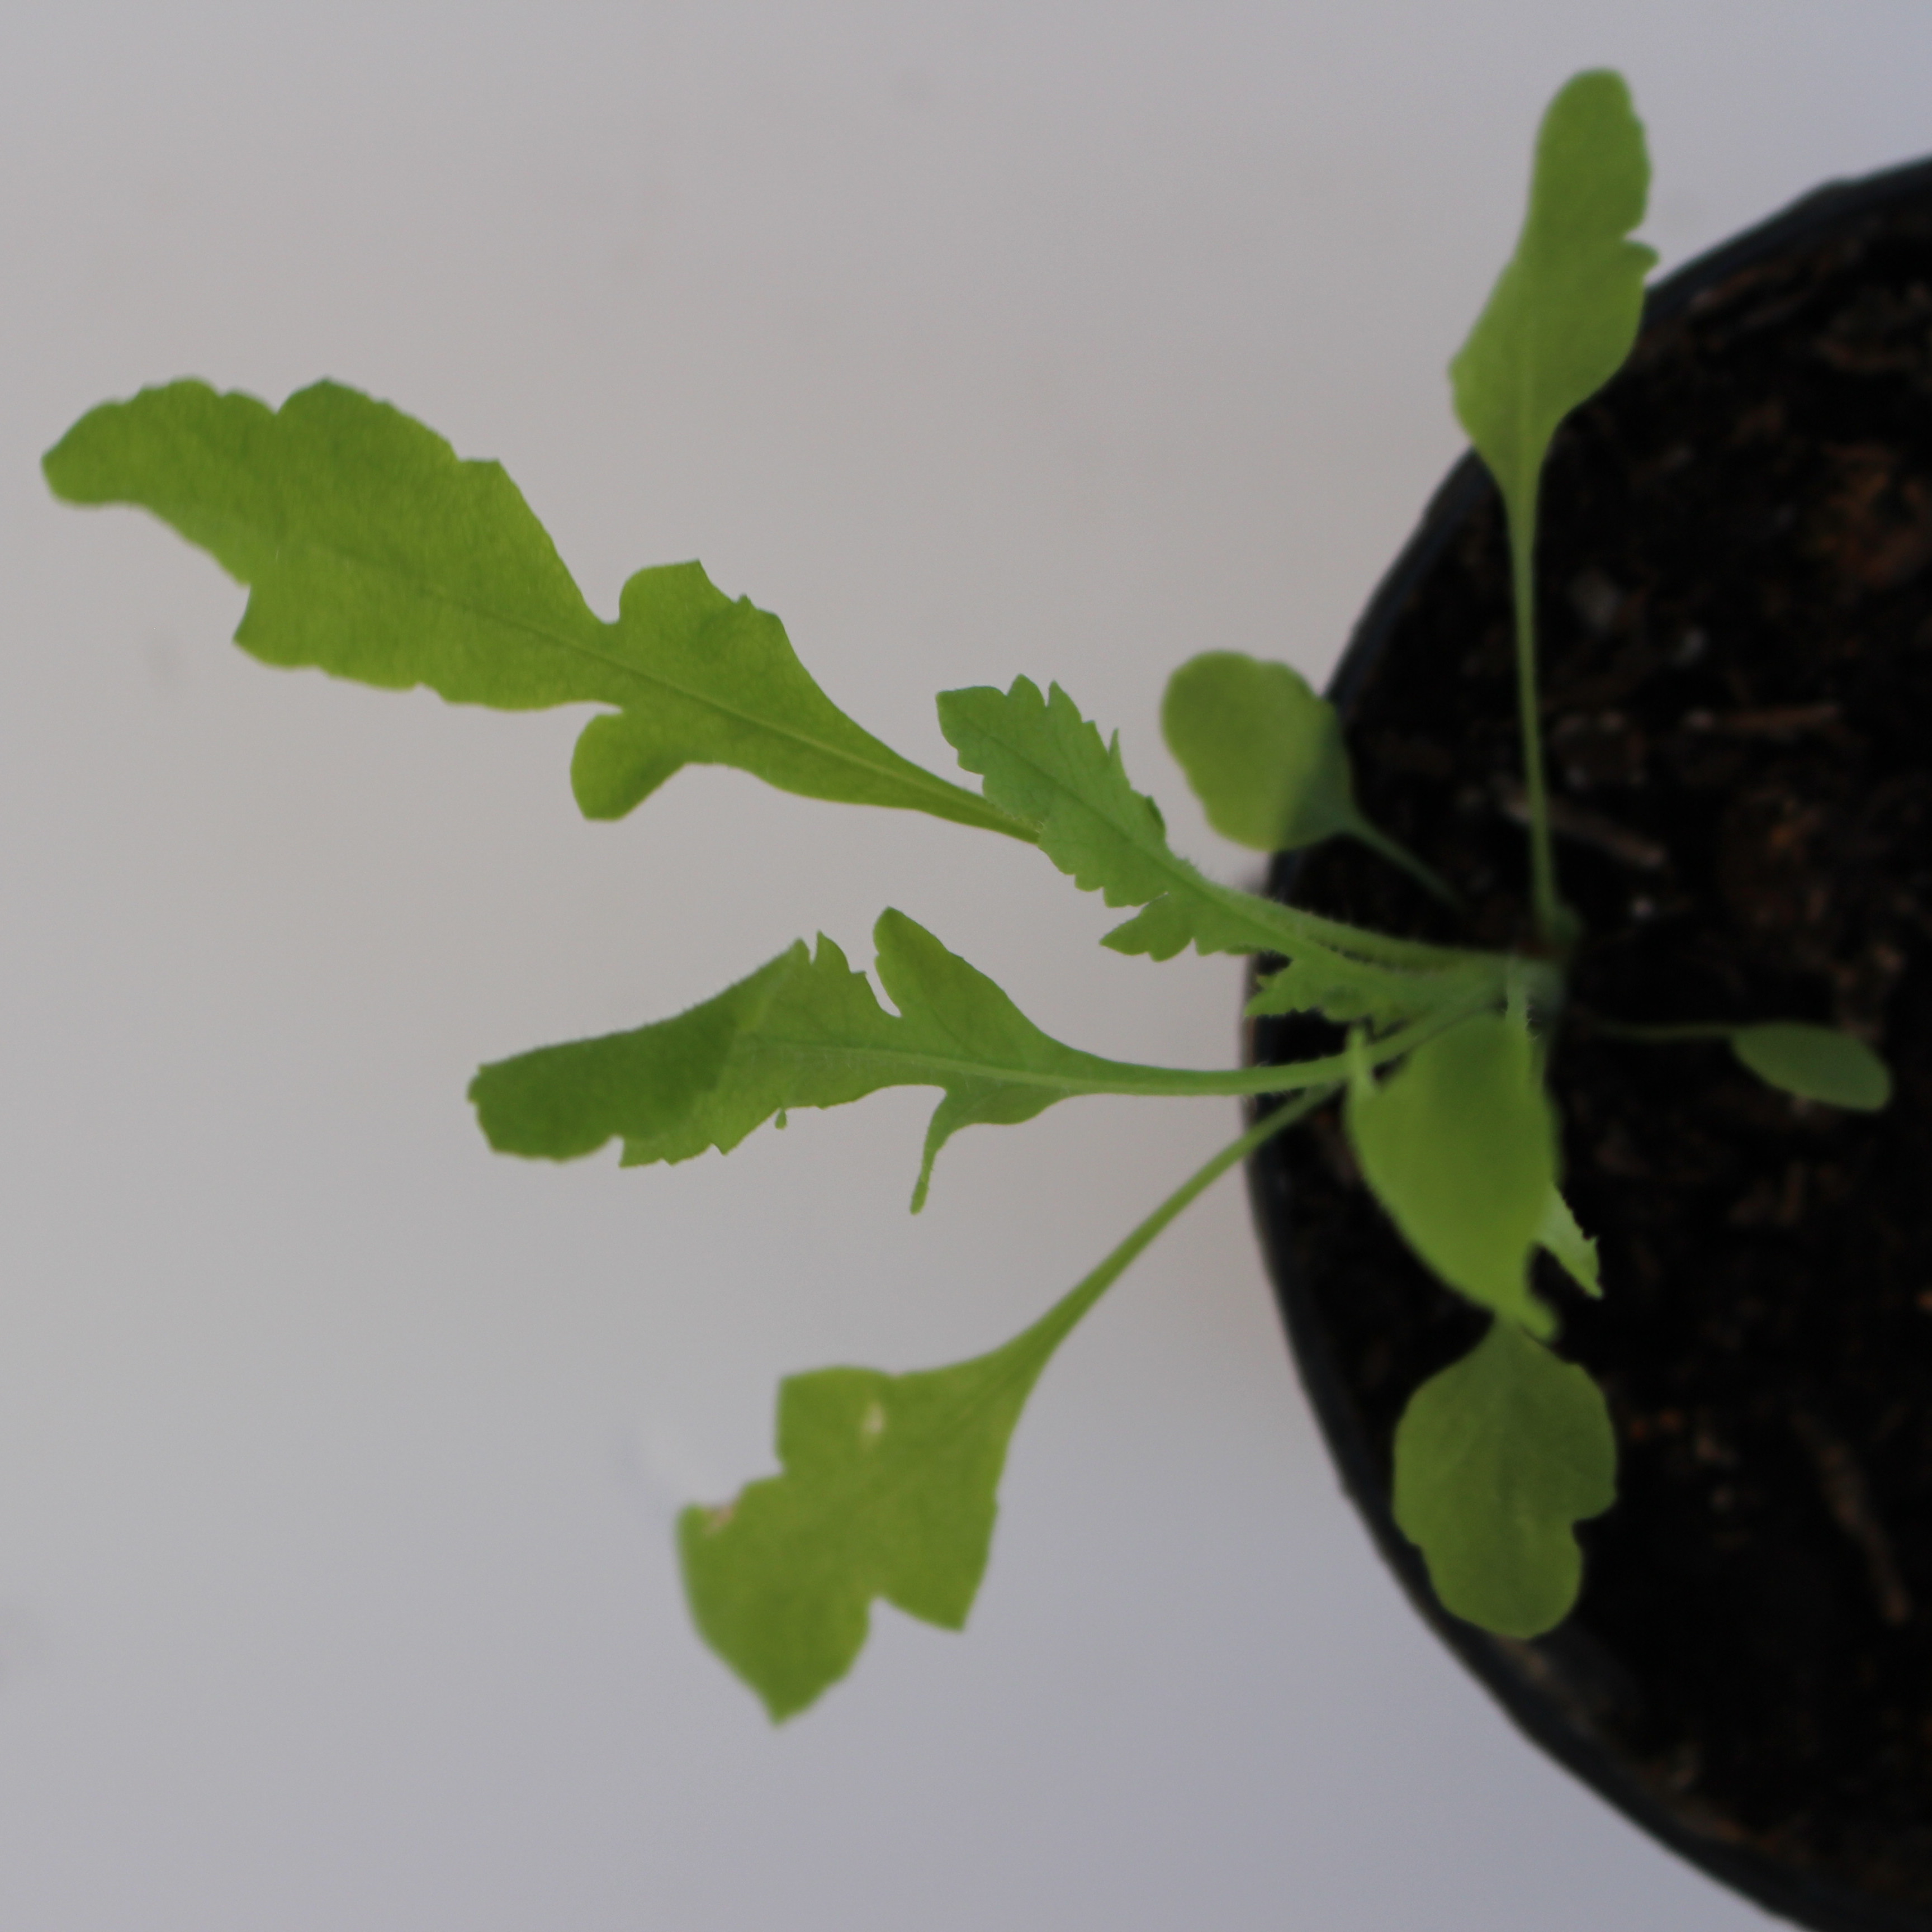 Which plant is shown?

Papaver rhoeas
